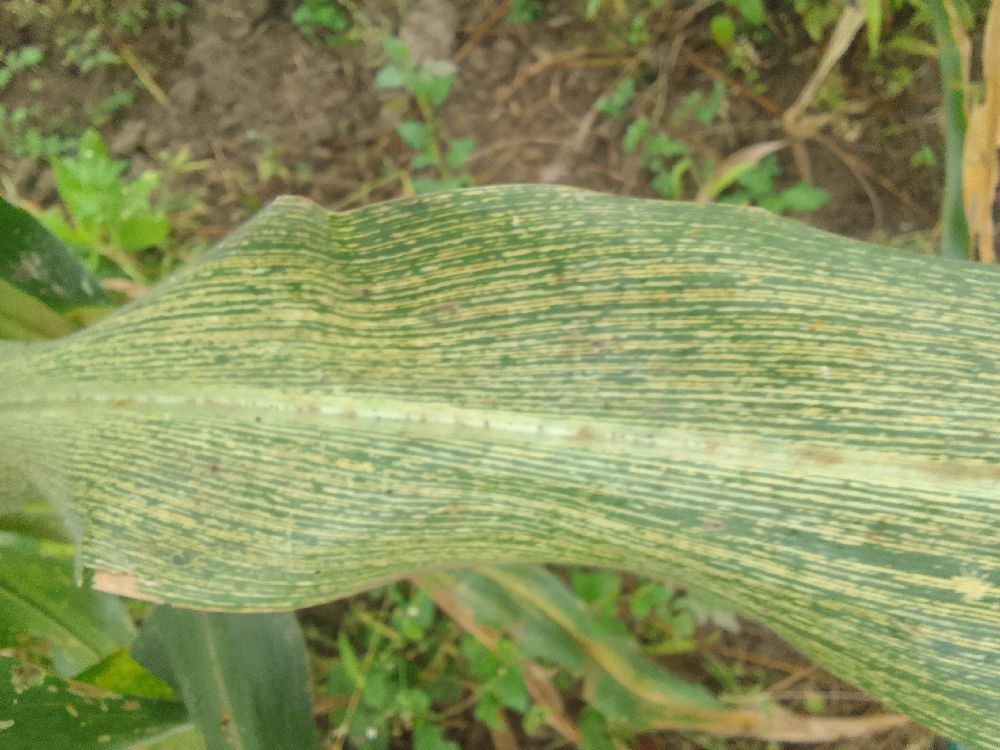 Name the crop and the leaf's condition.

maize, maize streak virus
